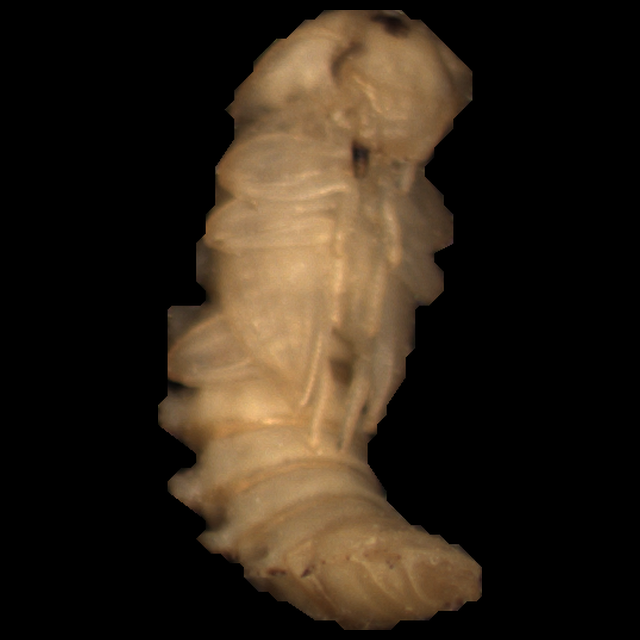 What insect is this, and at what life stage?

mealworm pupa
